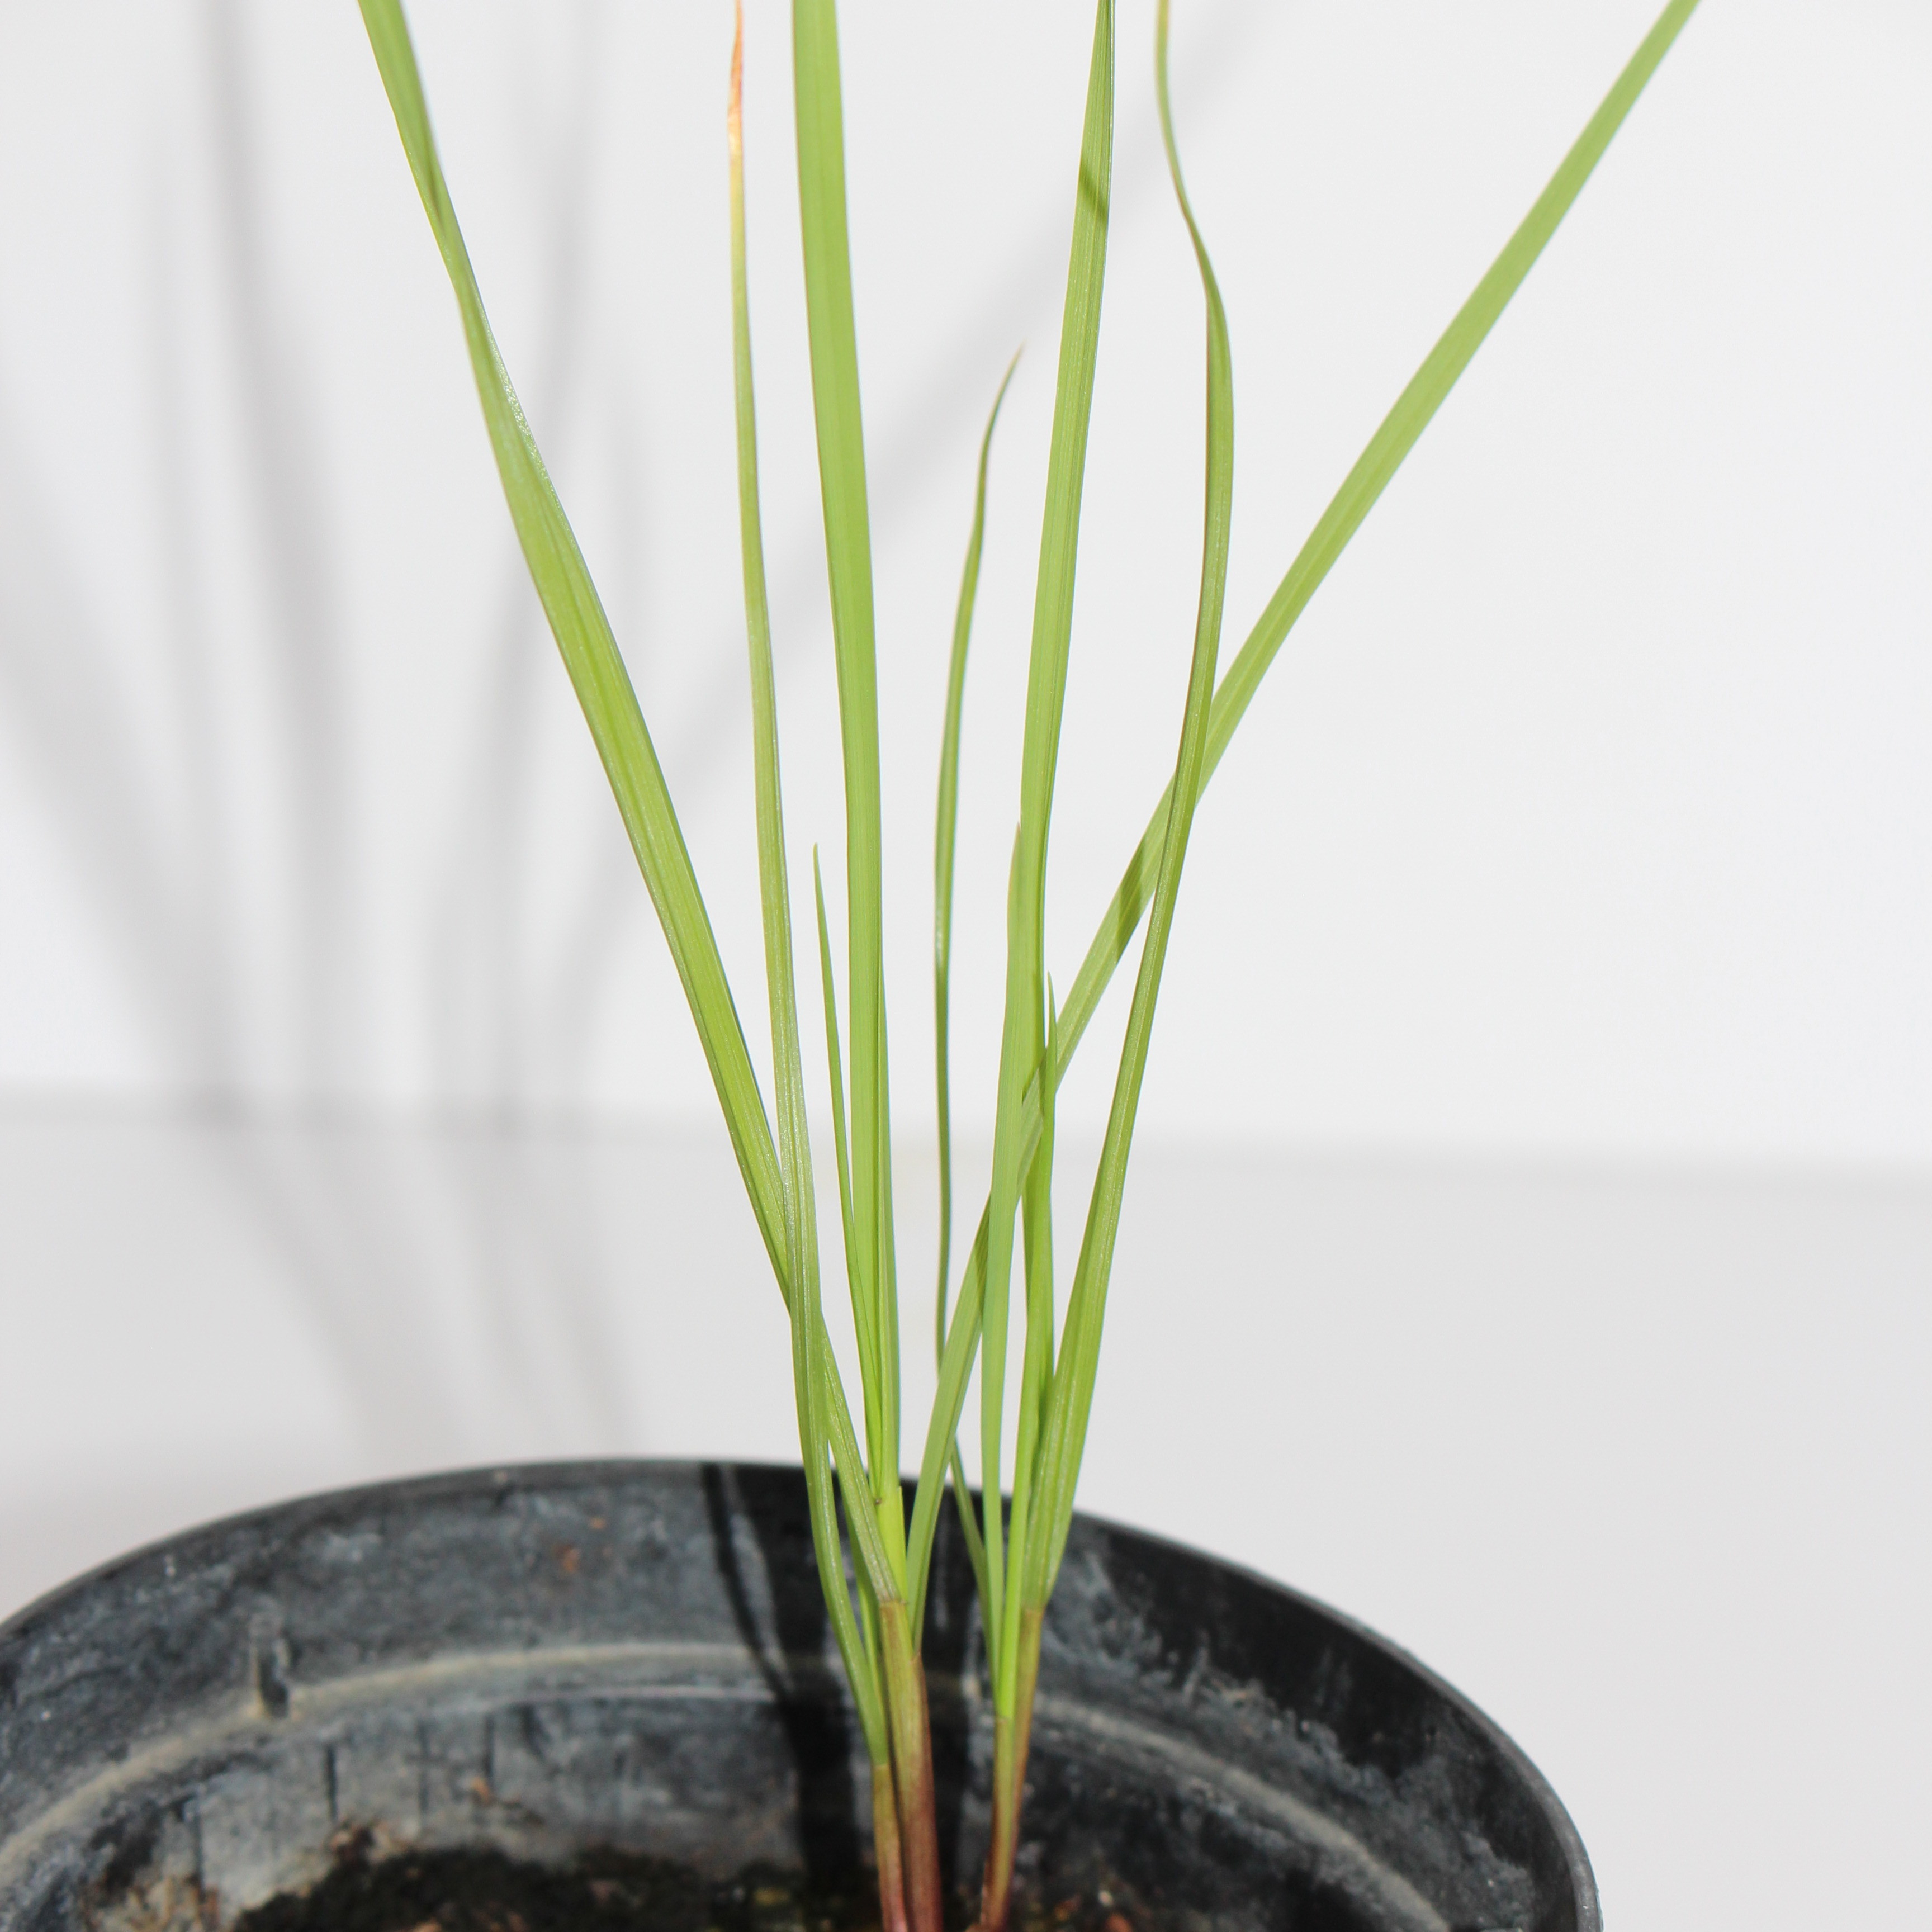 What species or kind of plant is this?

Lolium multiflorum
